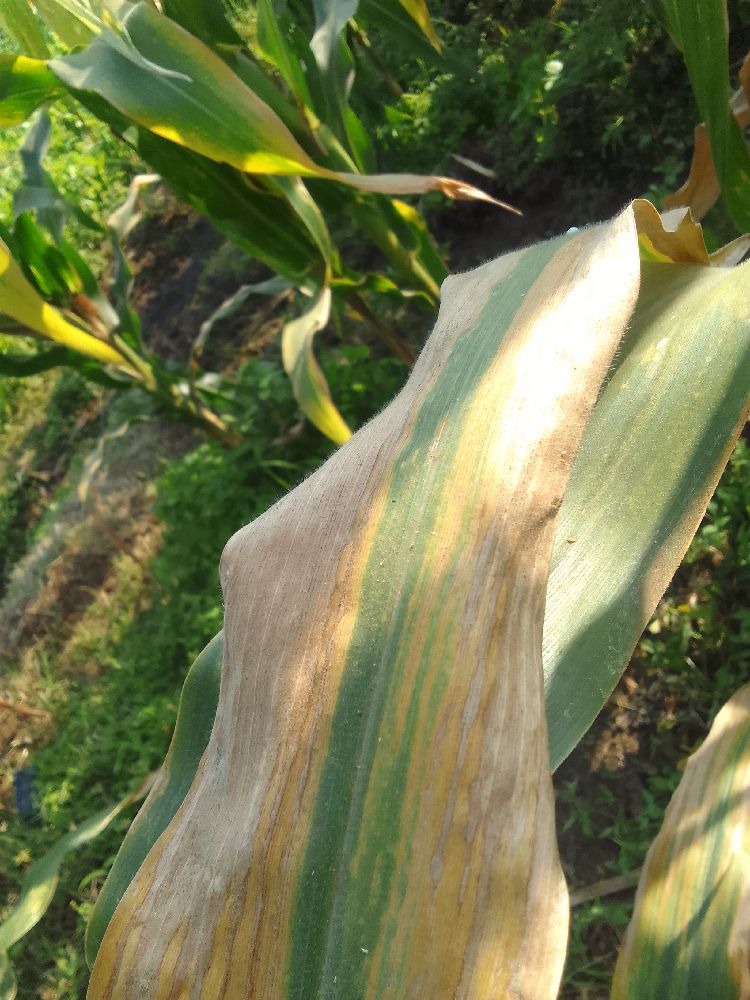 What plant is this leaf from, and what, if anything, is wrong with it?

maize, maize lethal necrosis
